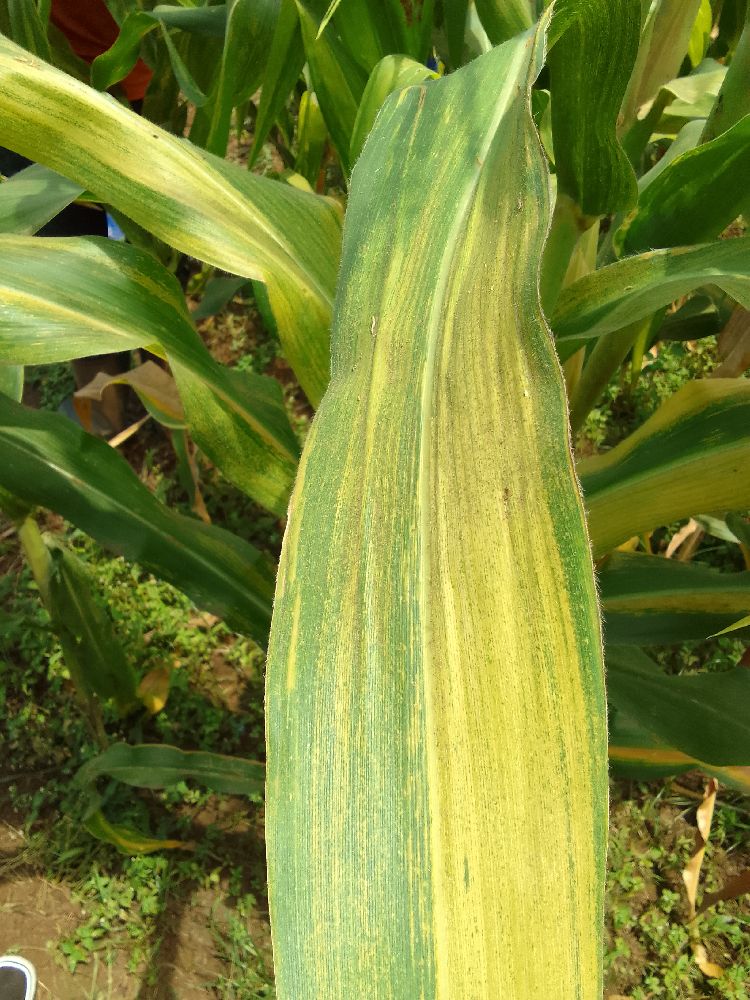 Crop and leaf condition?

maize, maize lethal necrosis
